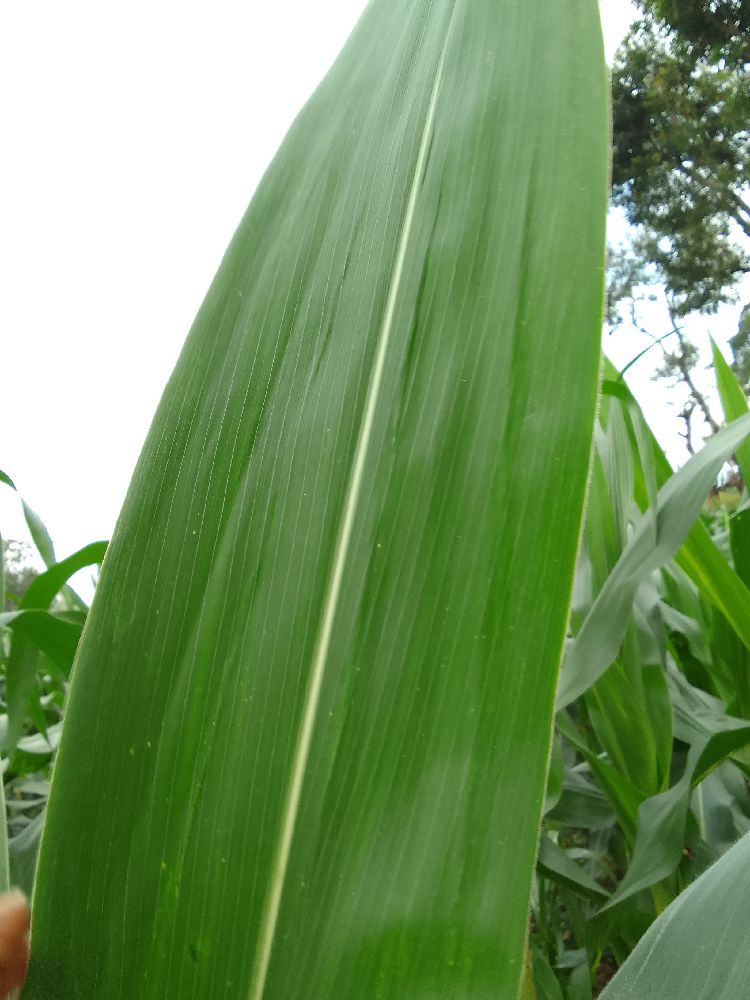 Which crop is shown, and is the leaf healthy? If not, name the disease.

maize, healthy
